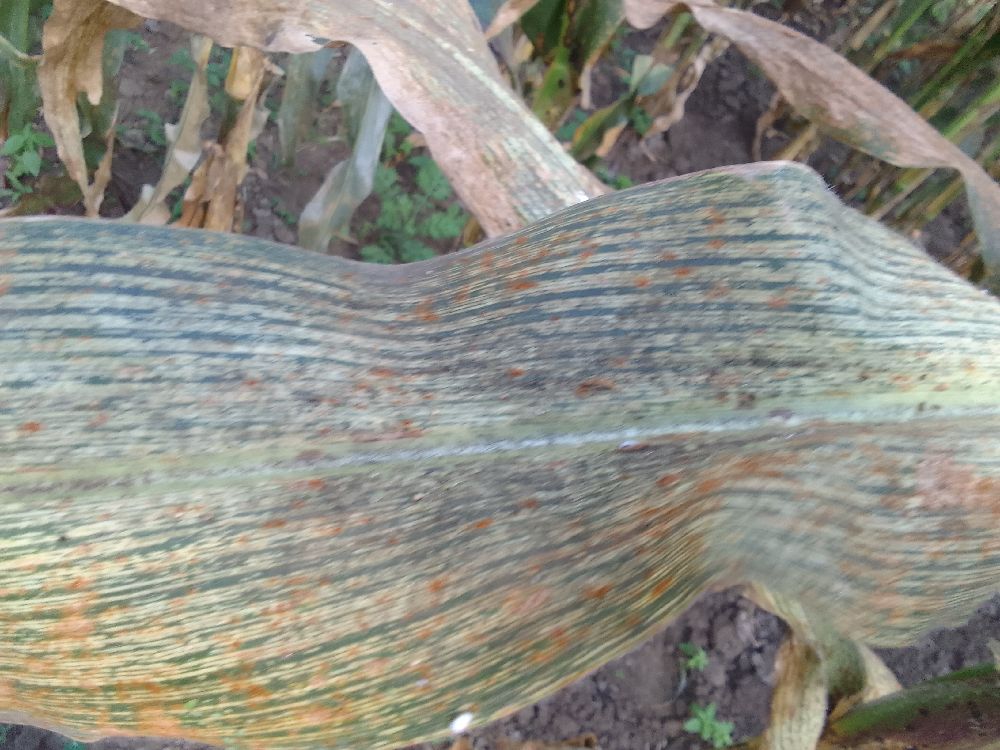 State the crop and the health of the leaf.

maize, maize streak virus
